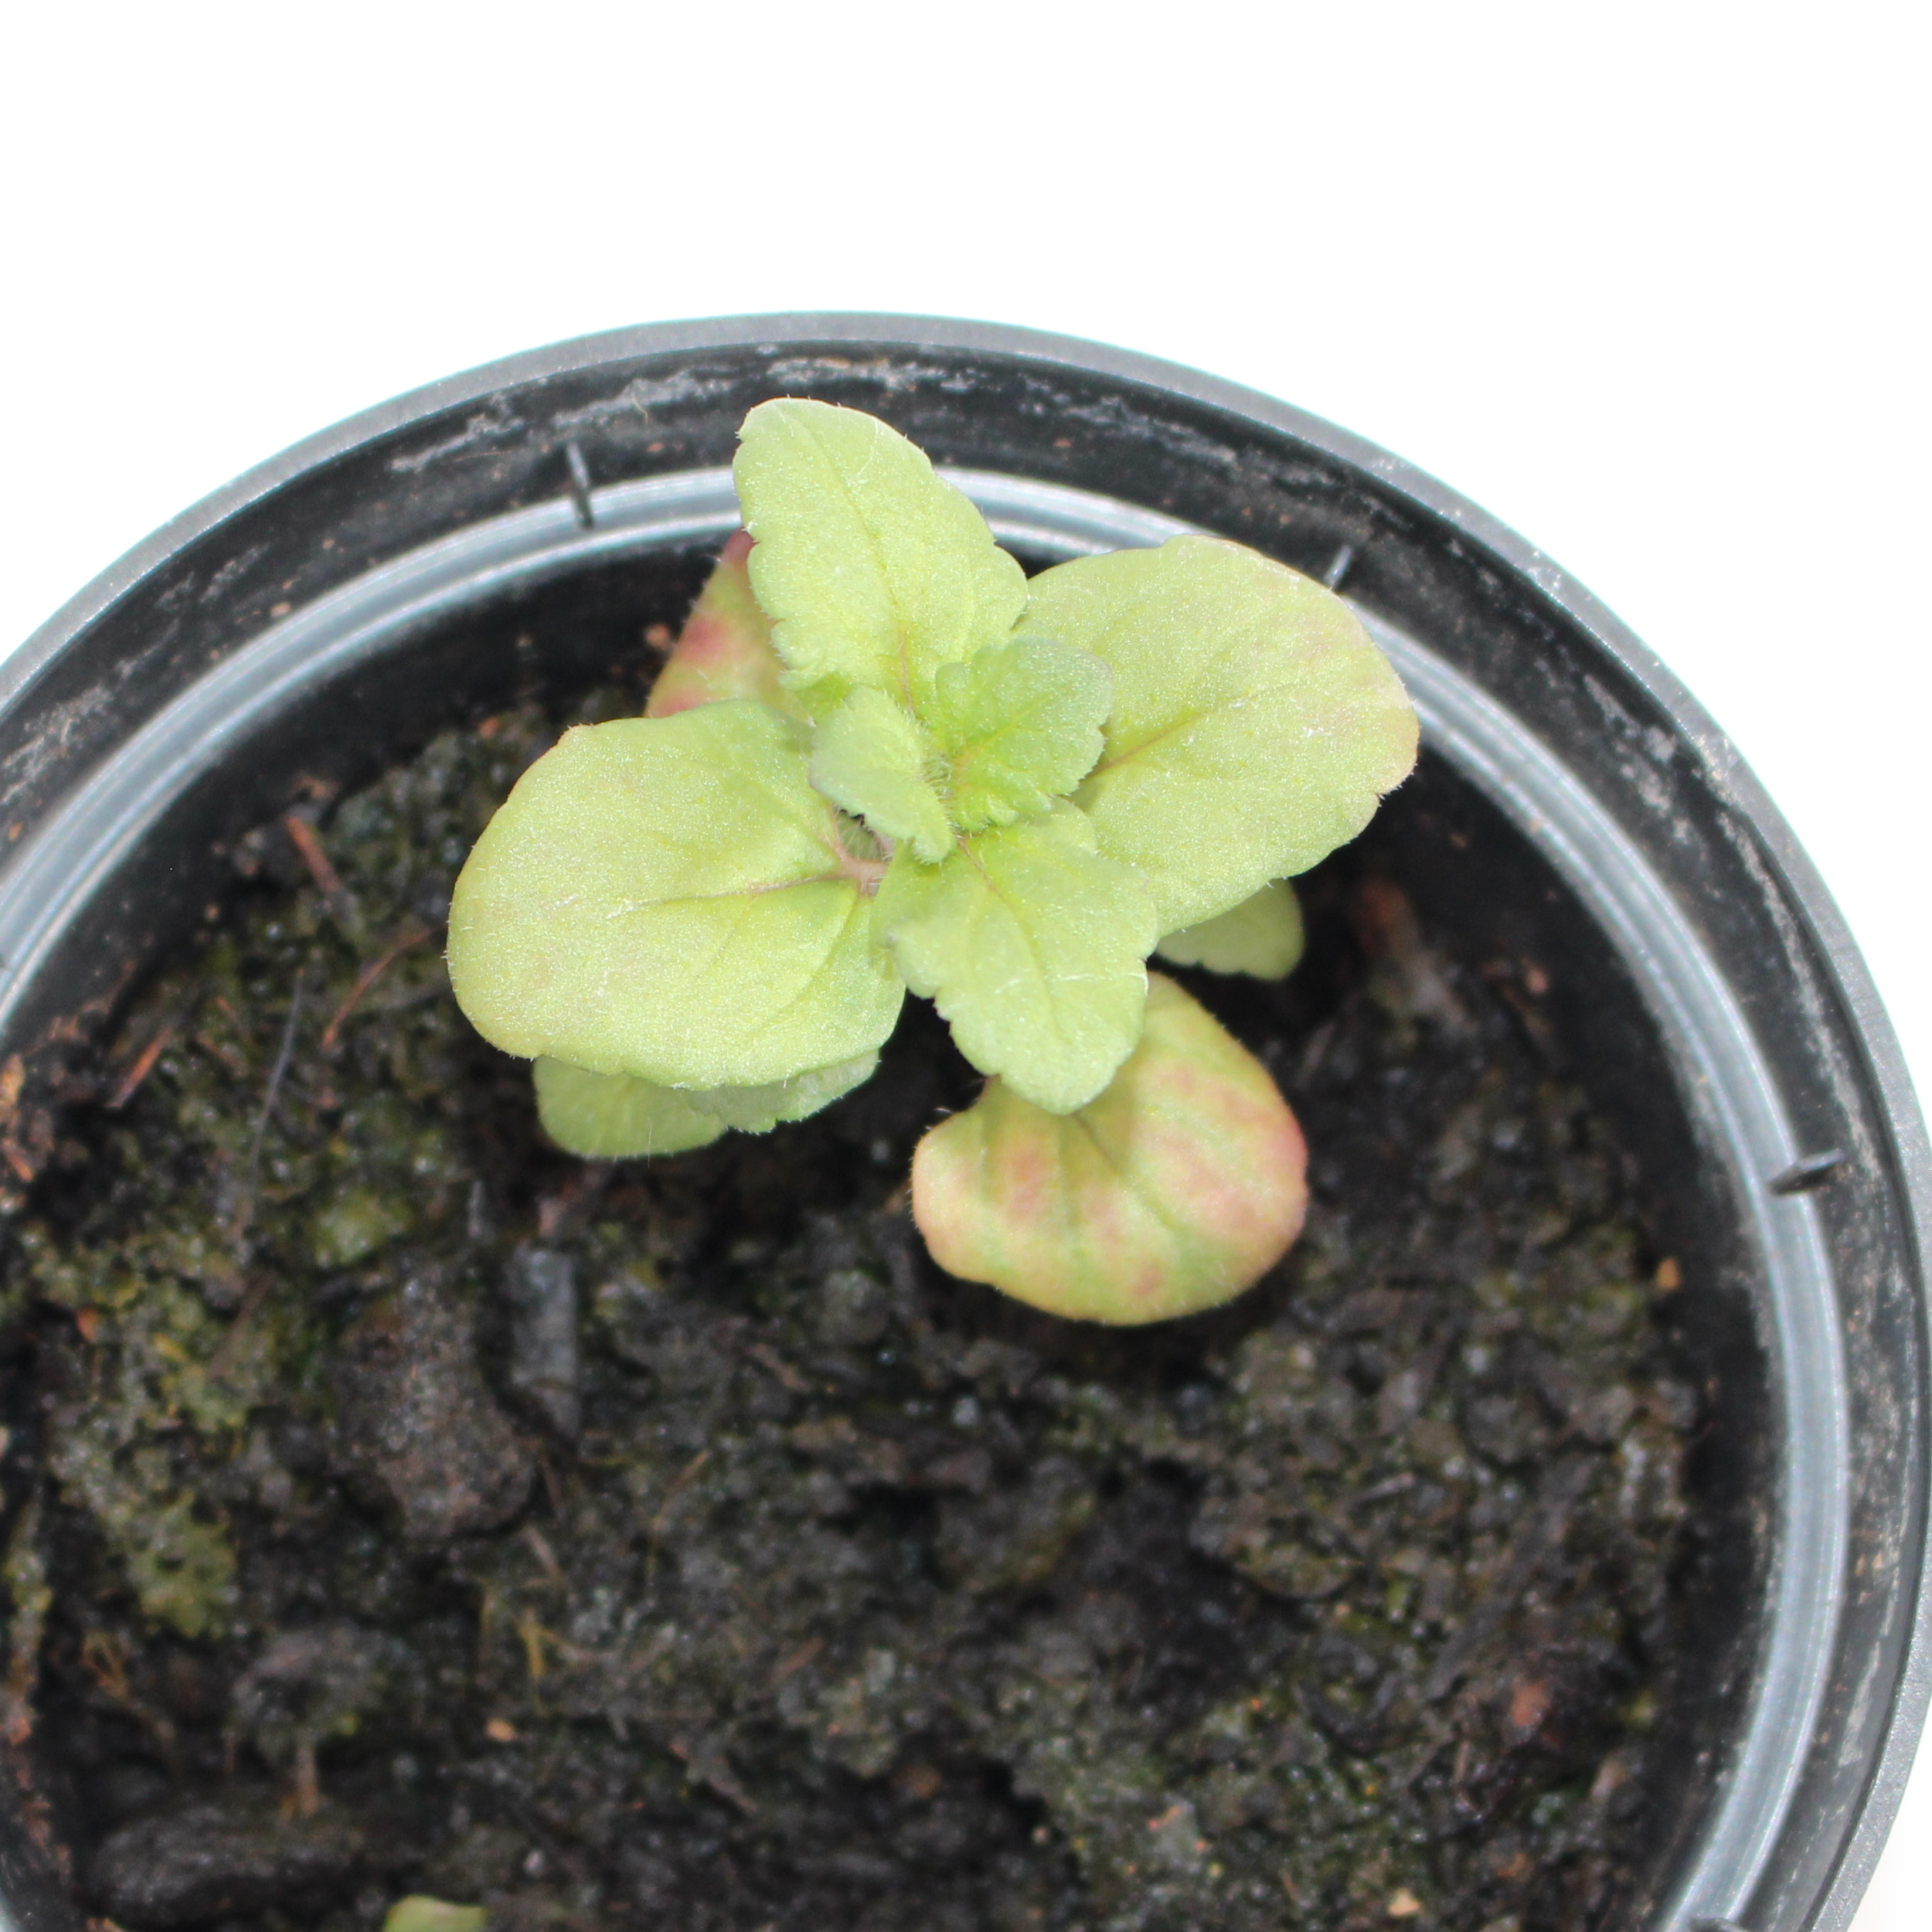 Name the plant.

Veronica persica
